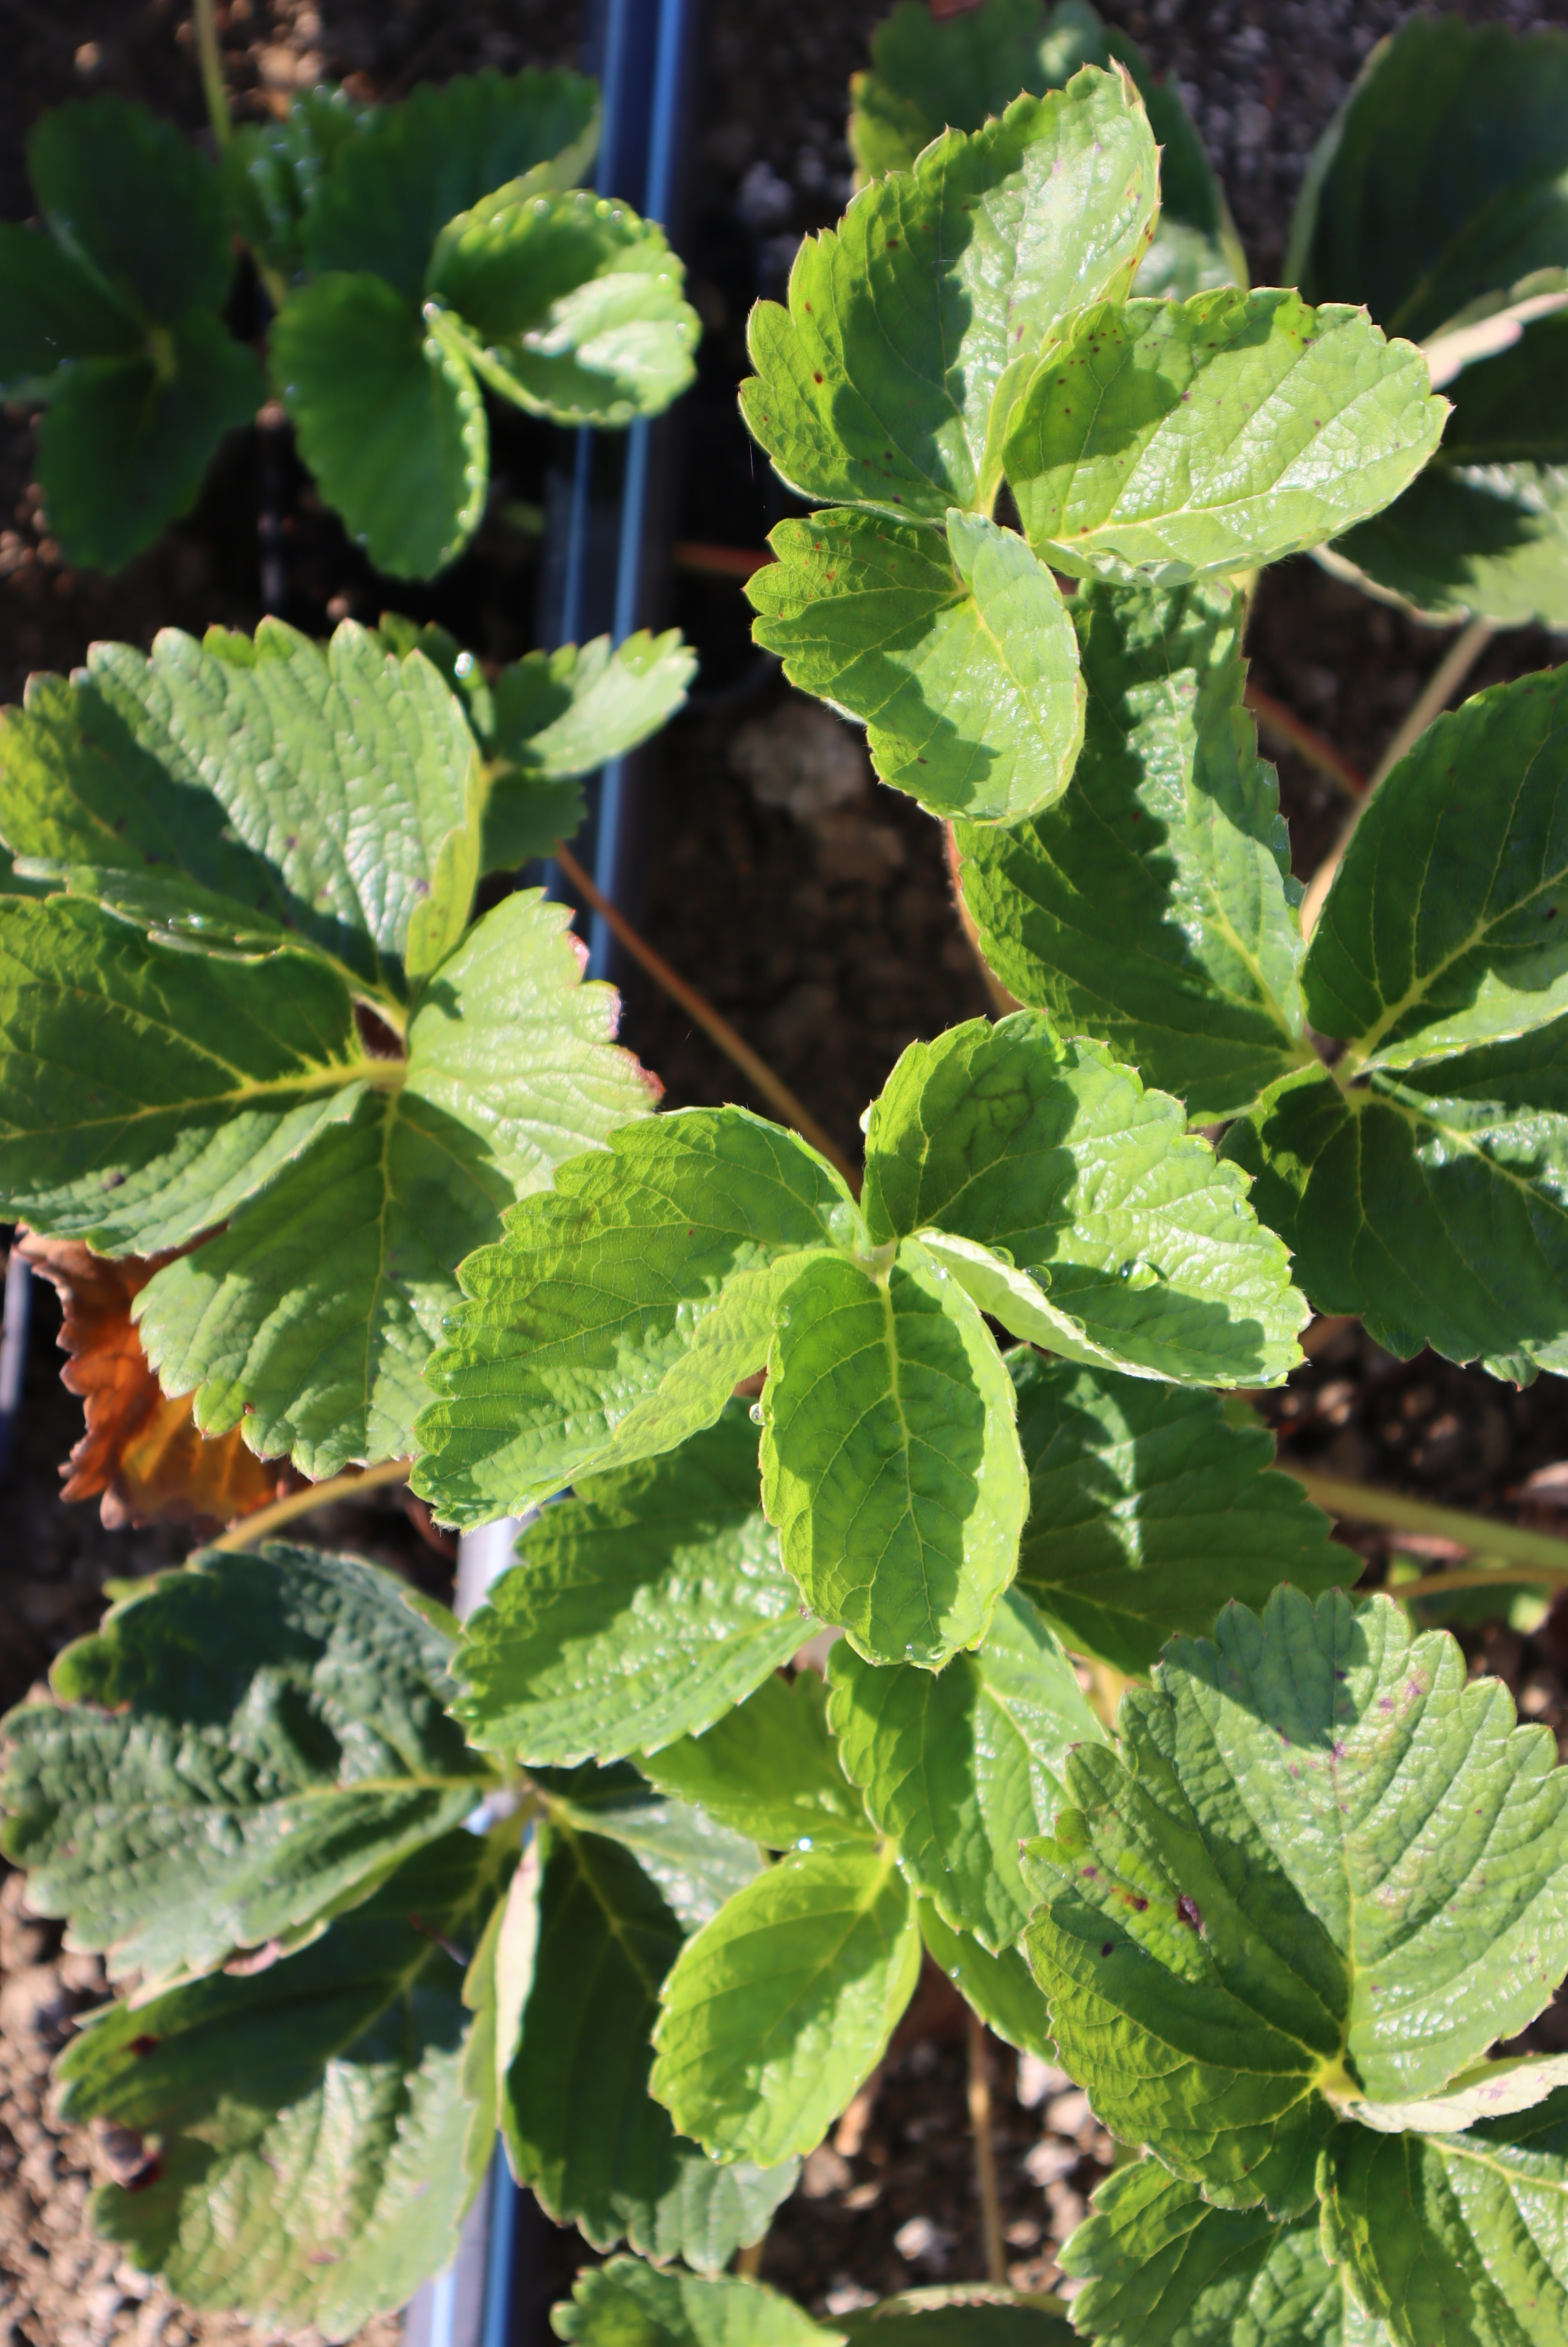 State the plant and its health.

strawberry, leaf scorch
